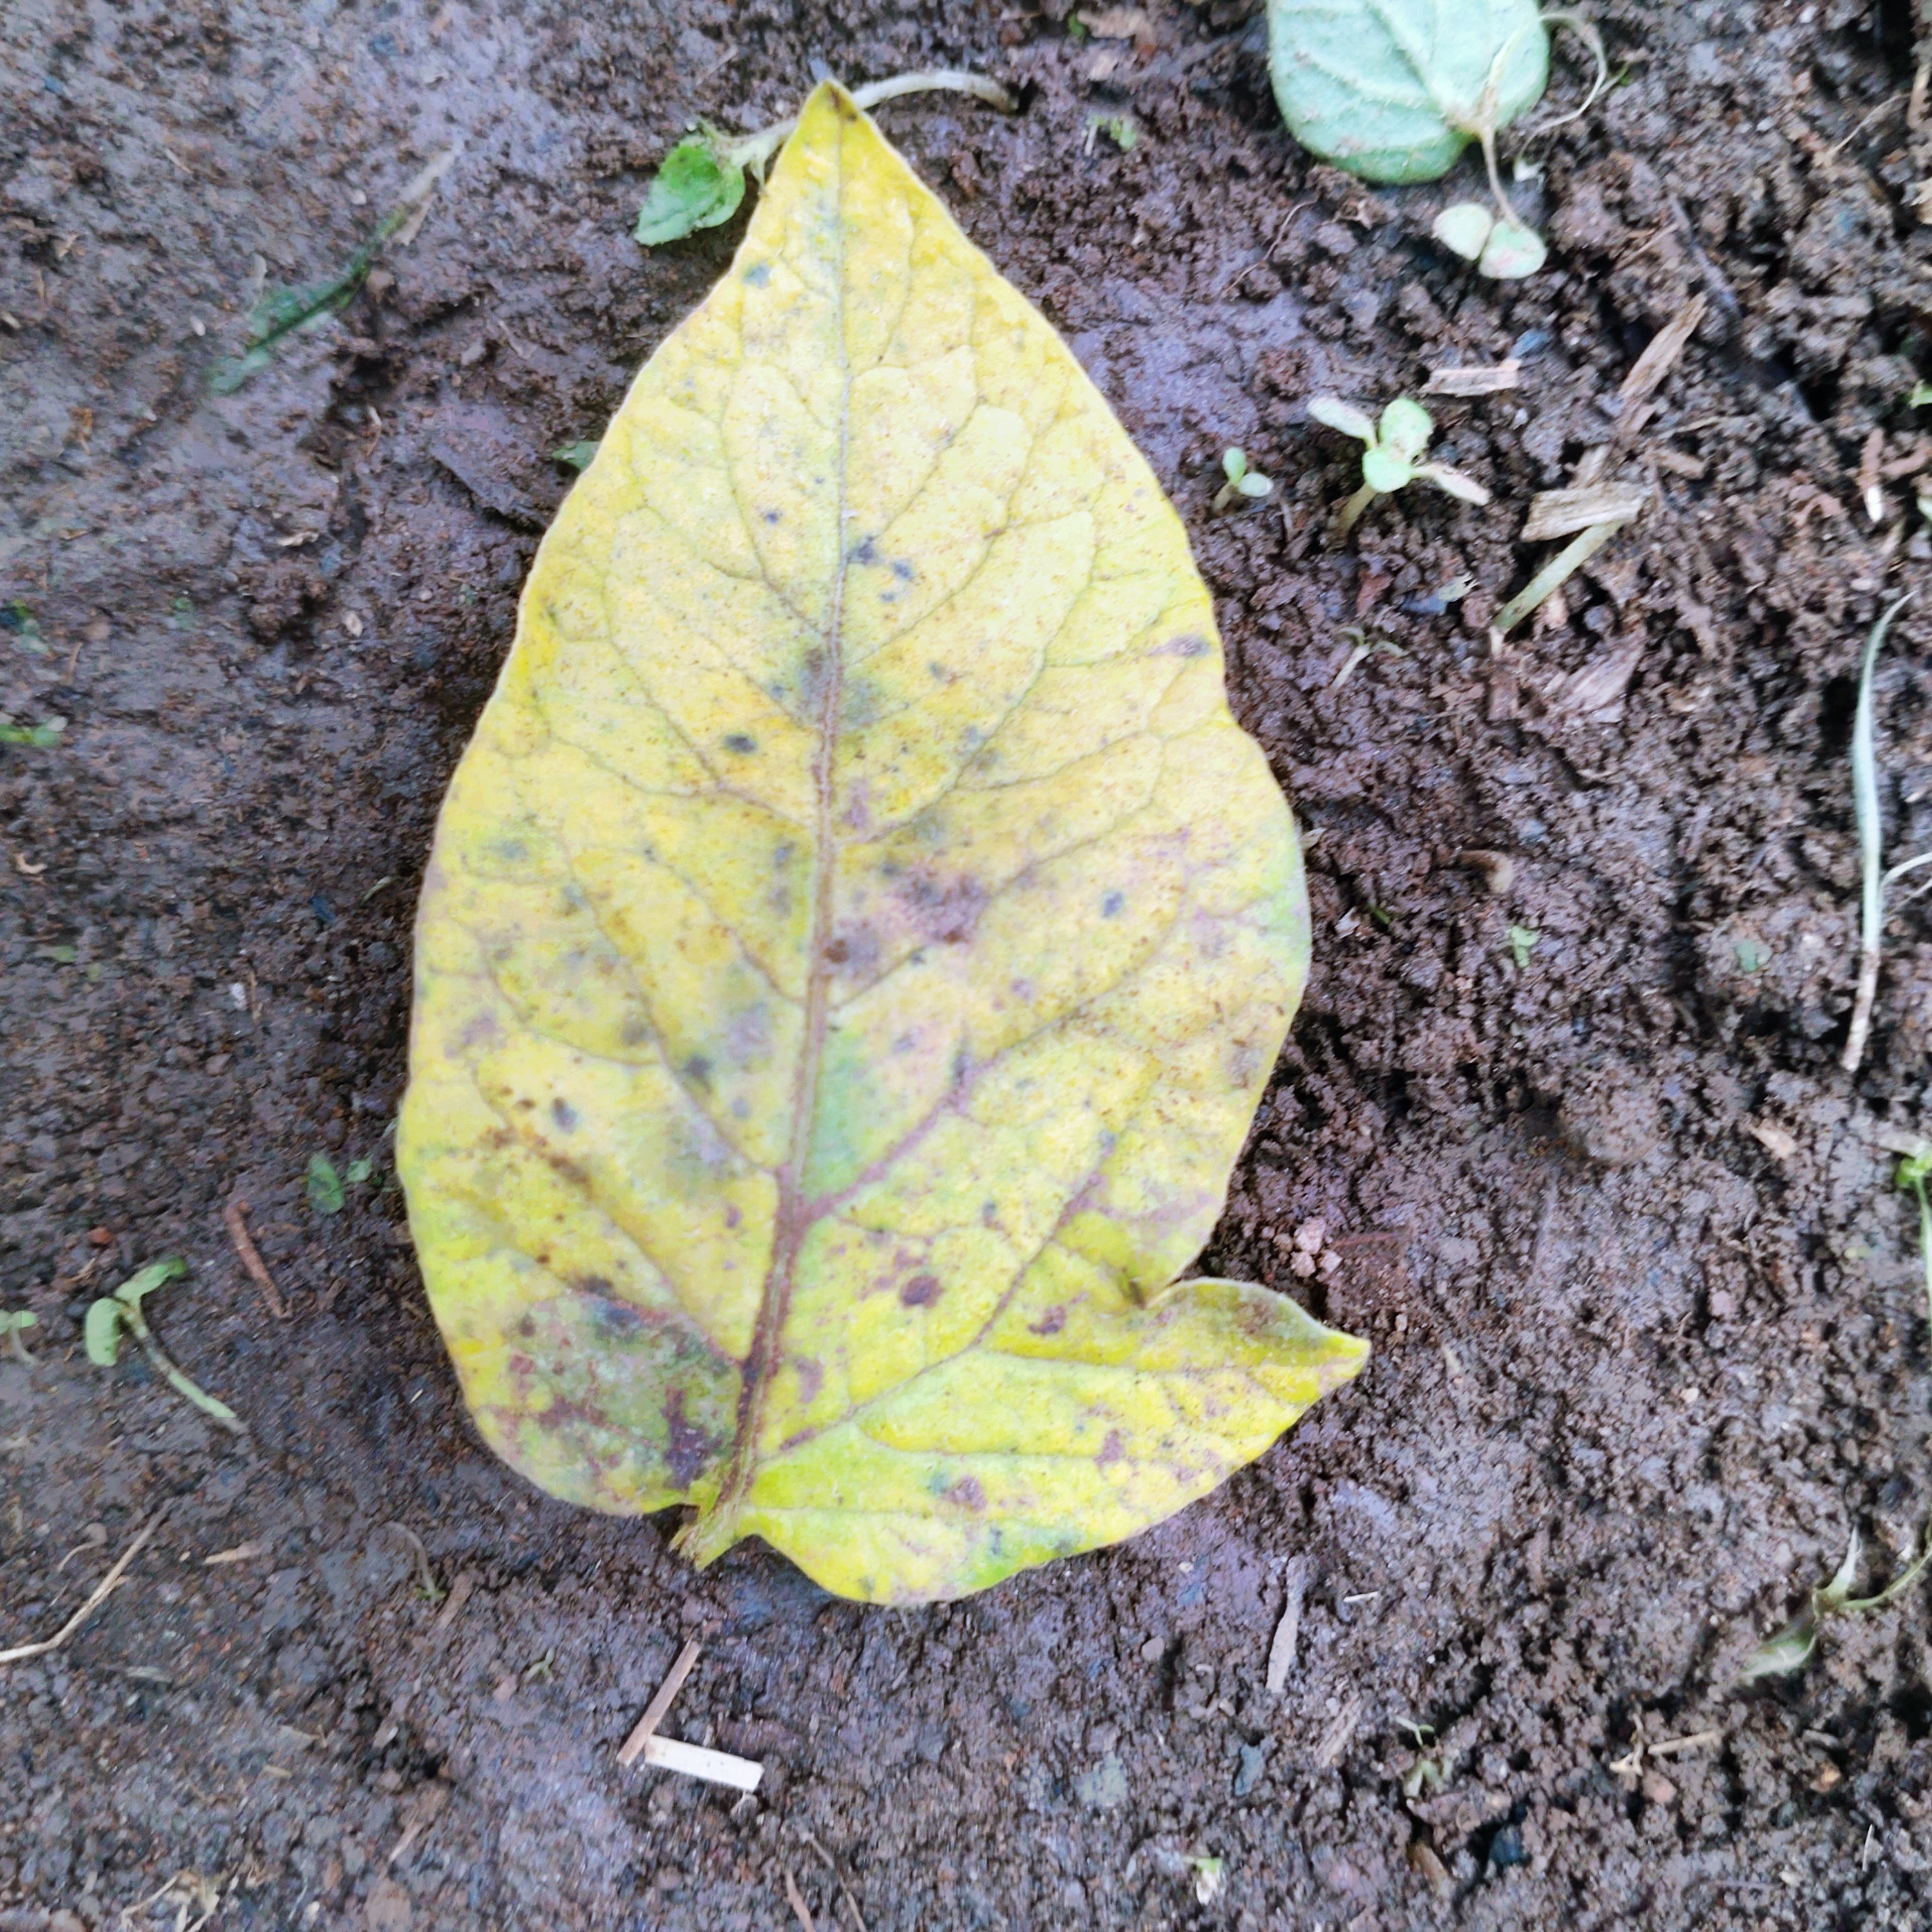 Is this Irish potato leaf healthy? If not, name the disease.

late blight
